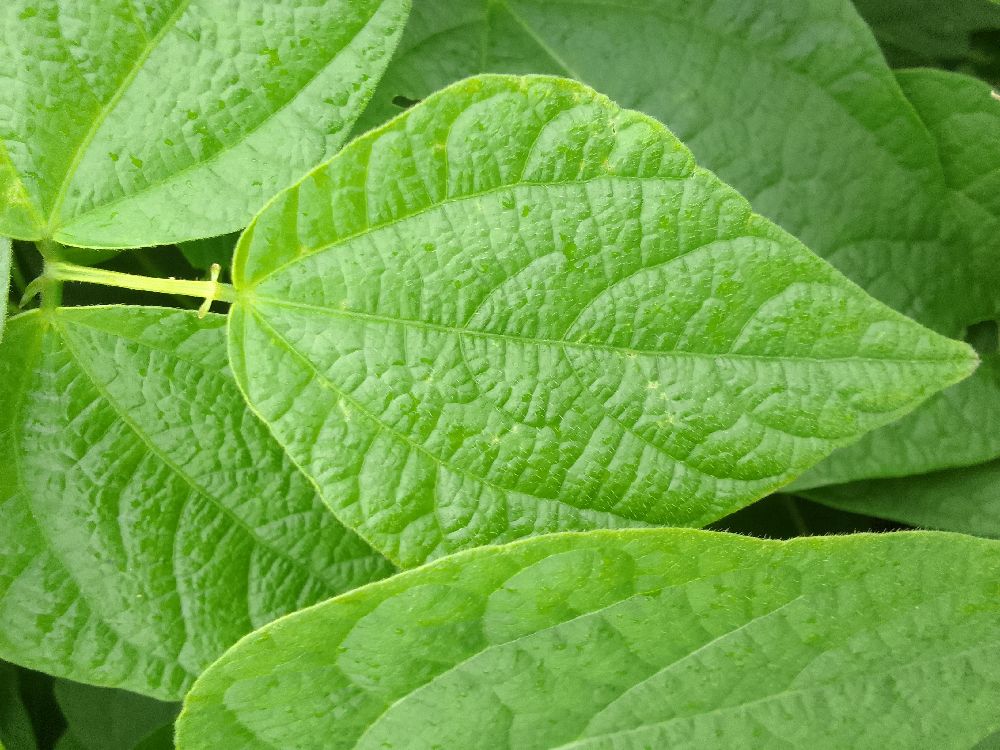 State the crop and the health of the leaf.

common bean, healthy
